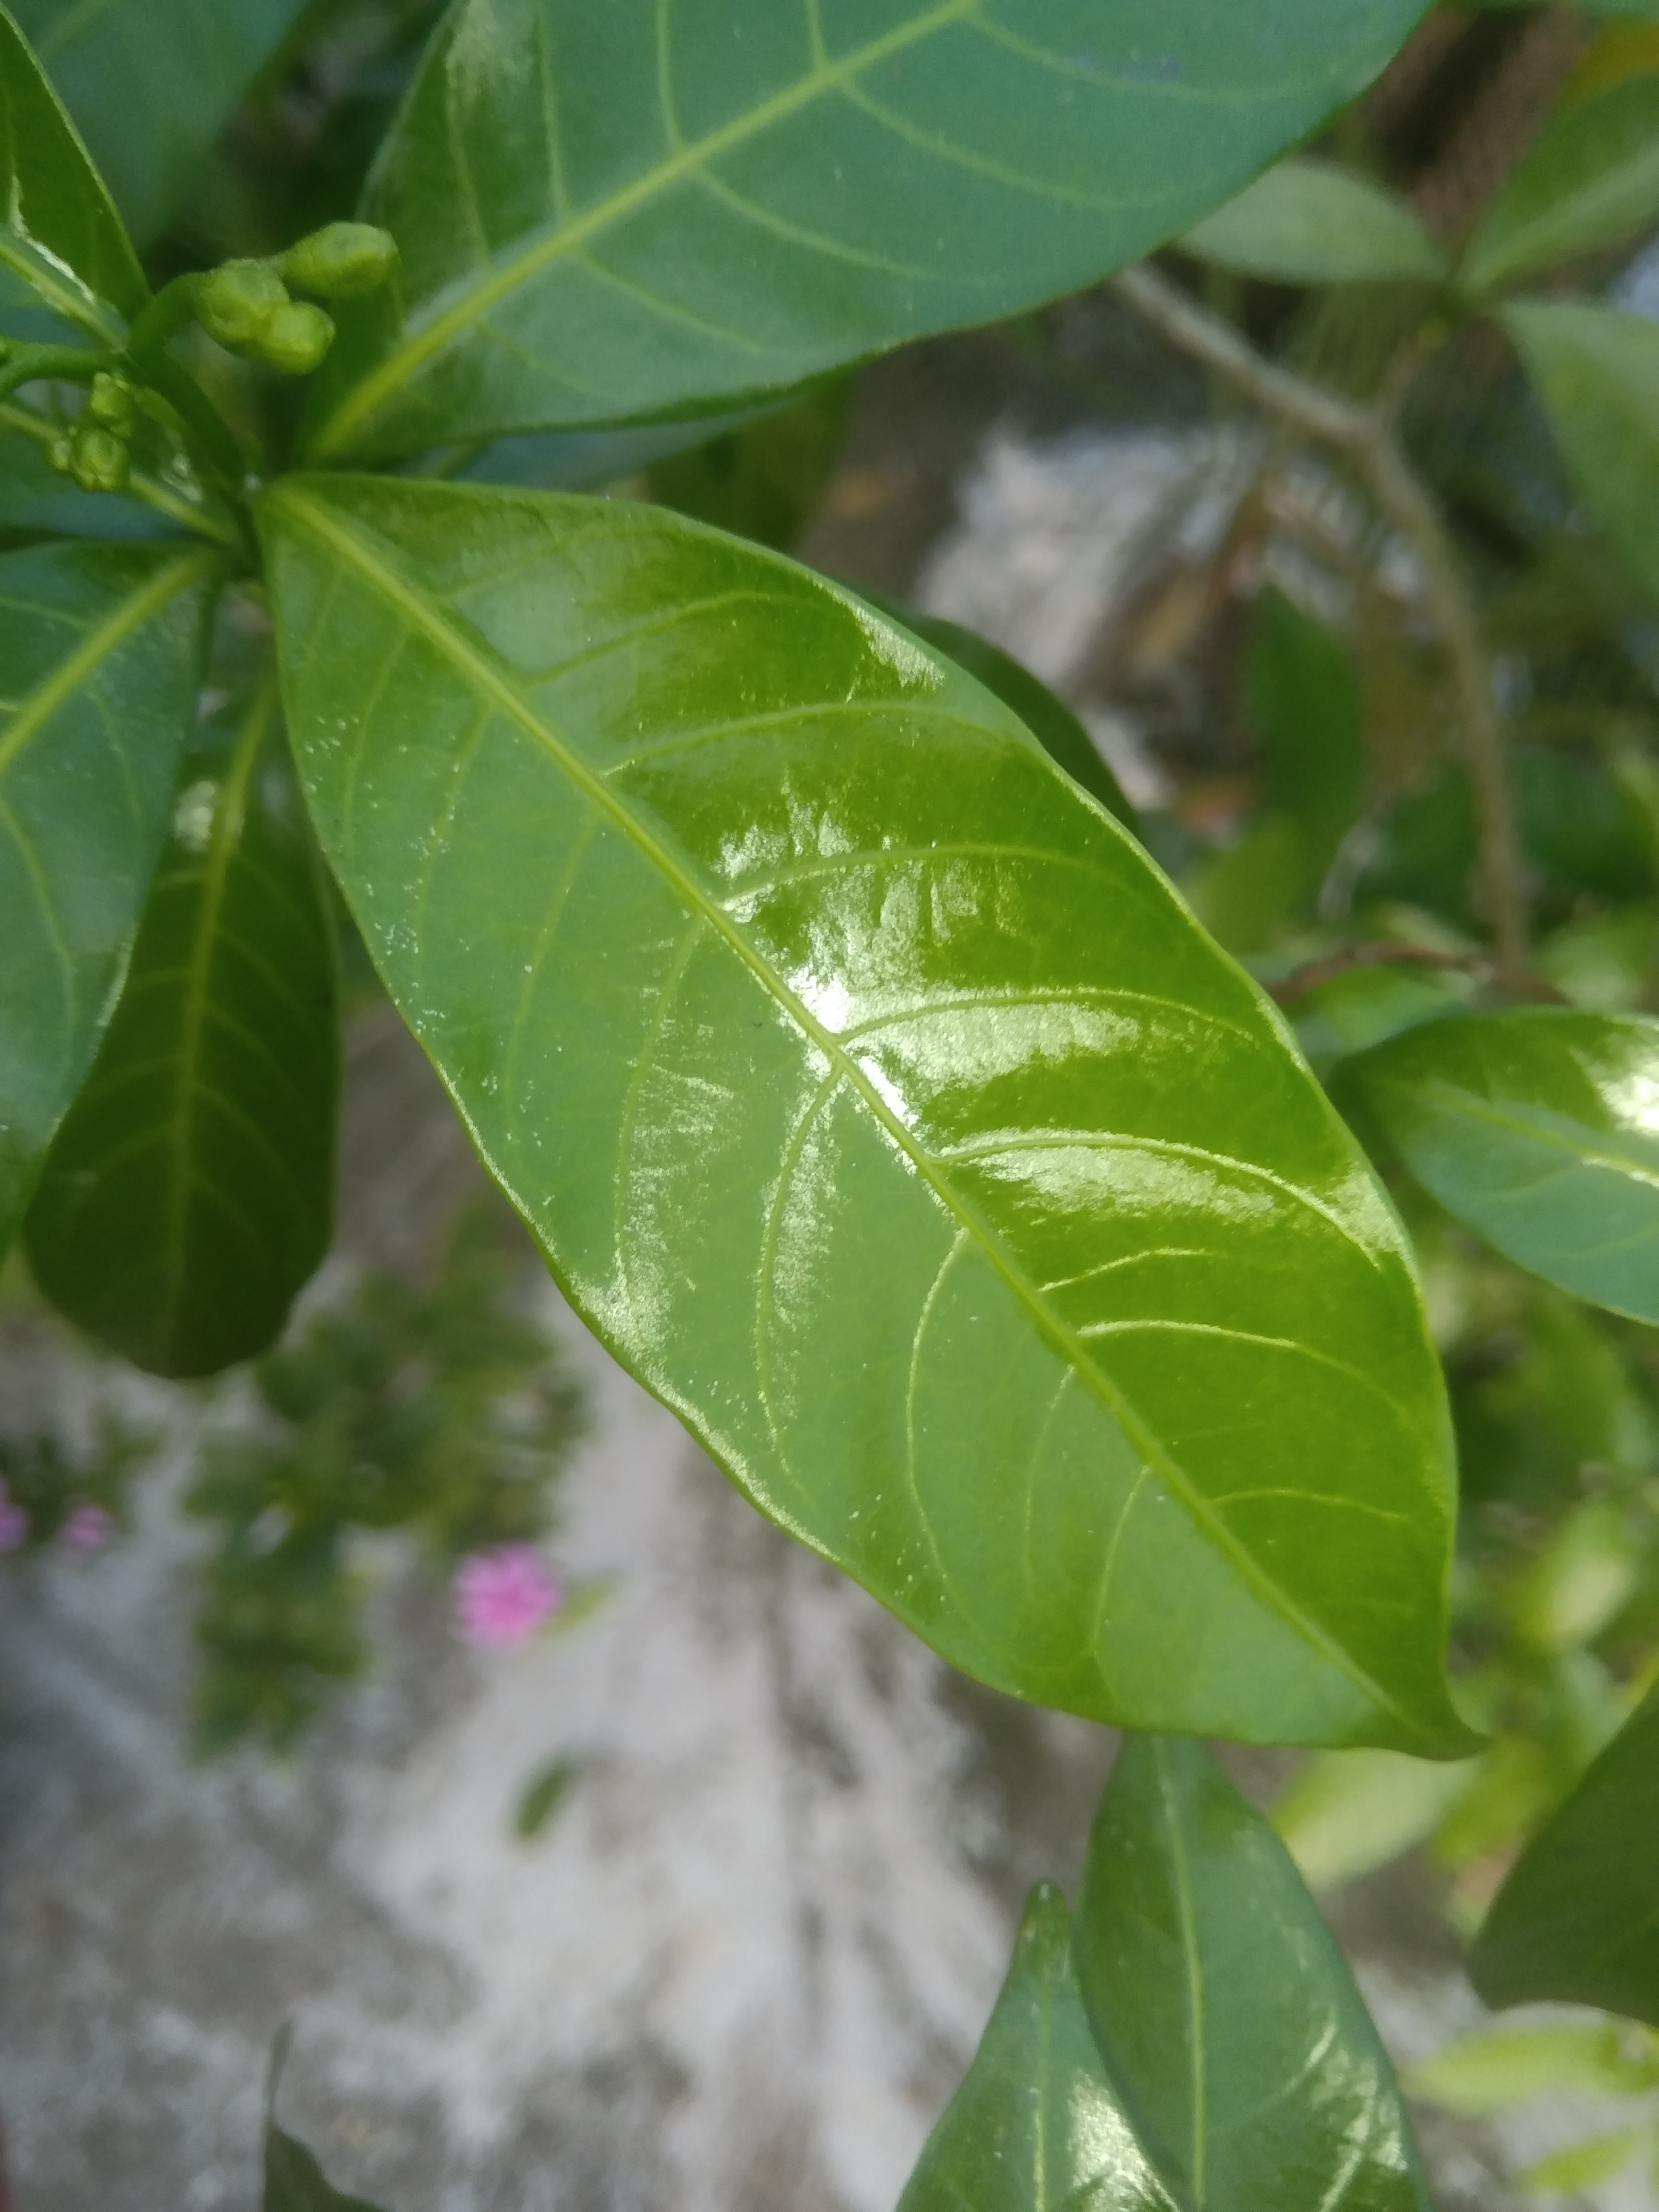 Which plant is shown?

togor
